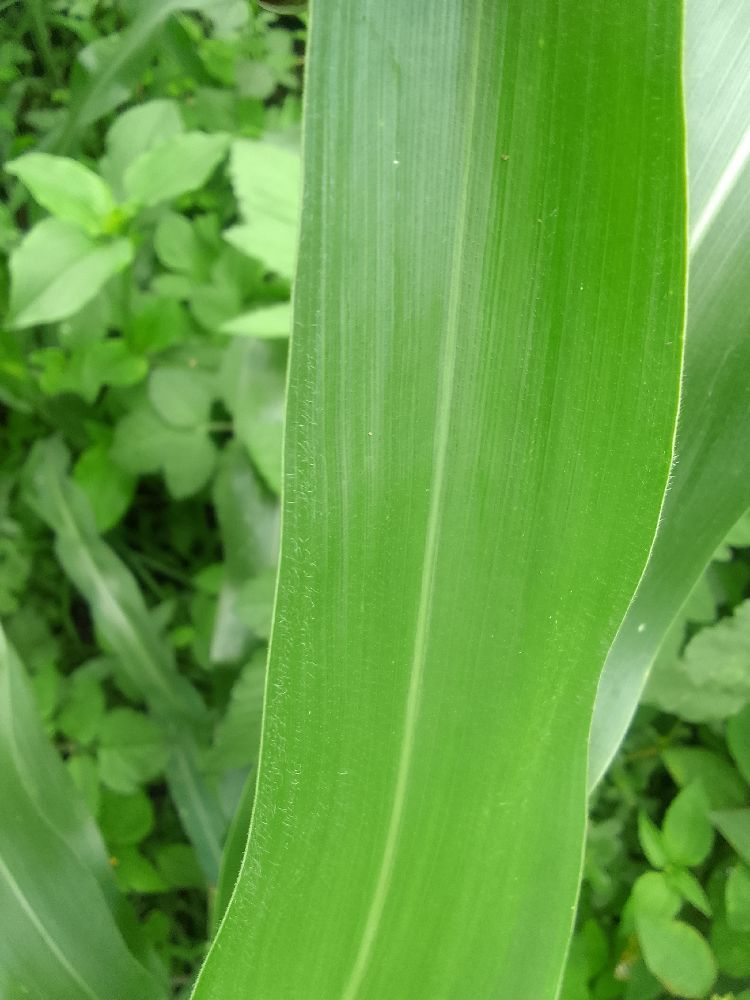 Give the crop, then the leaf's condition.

maize, healthy
